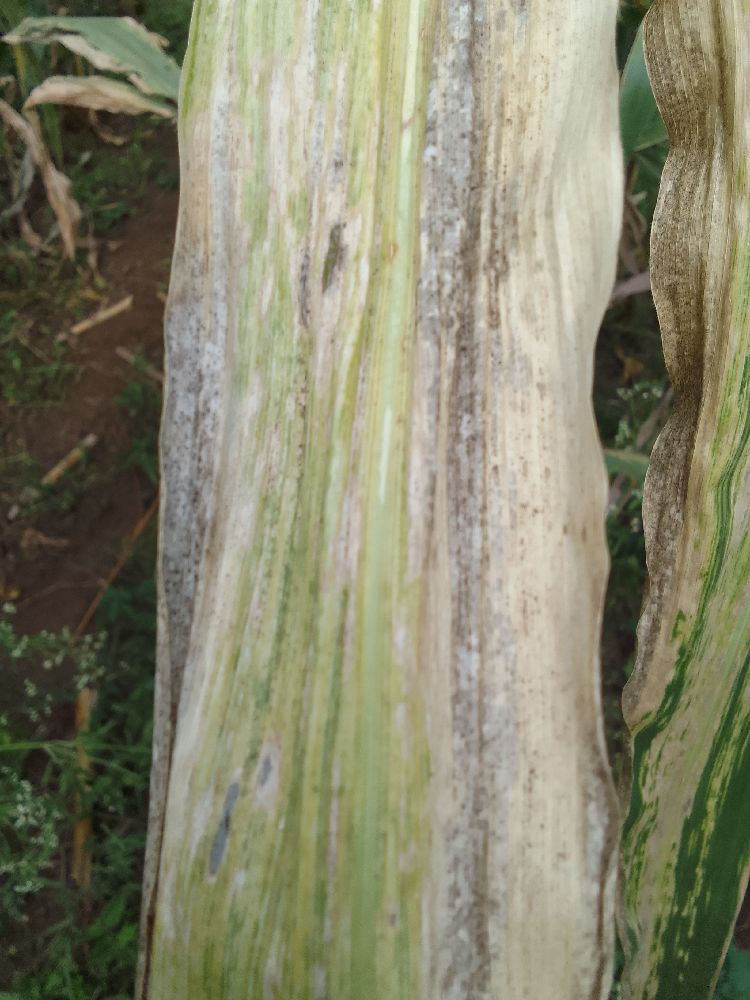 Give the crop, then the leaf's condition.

maize, maize lethal necrosis
